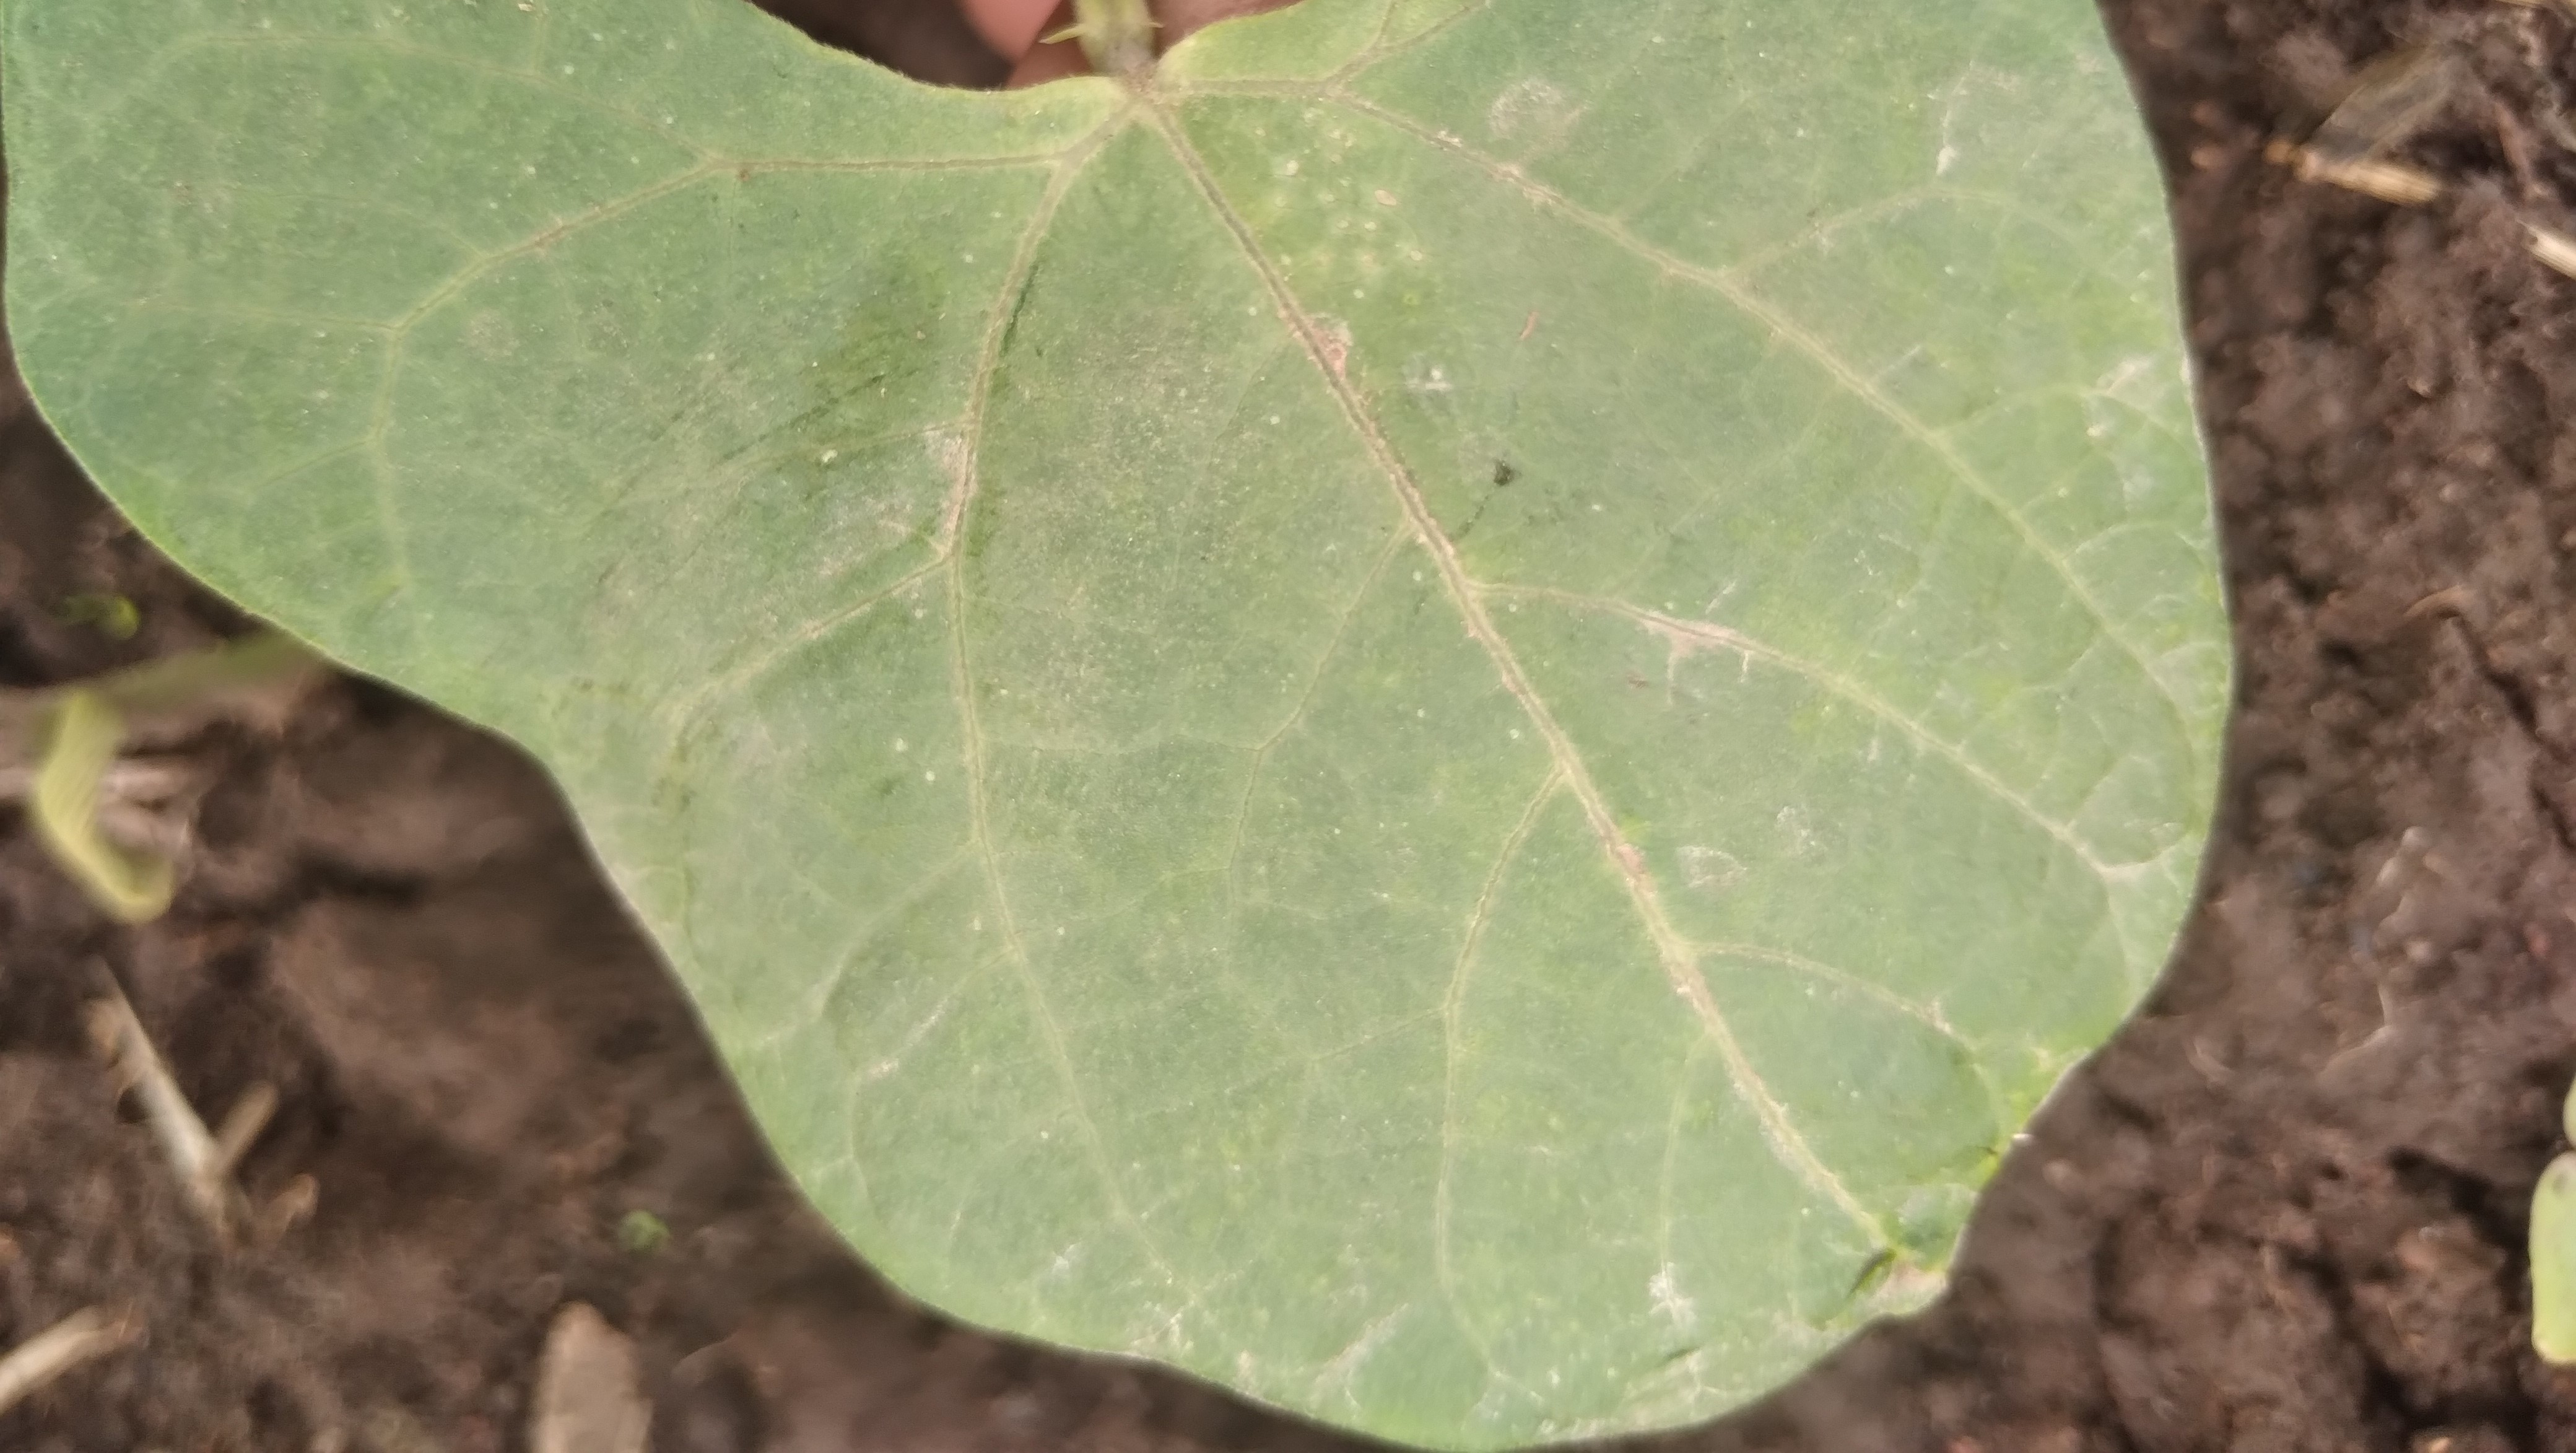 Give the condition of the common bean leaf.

healthy
